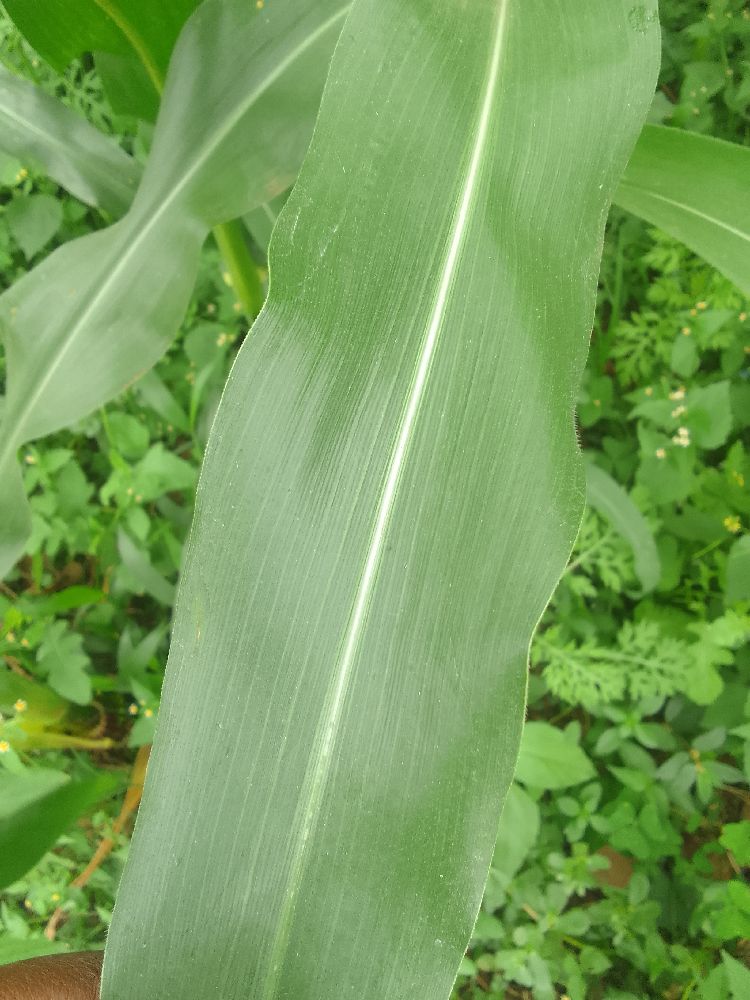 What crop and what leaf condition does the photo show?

maize, healthy
